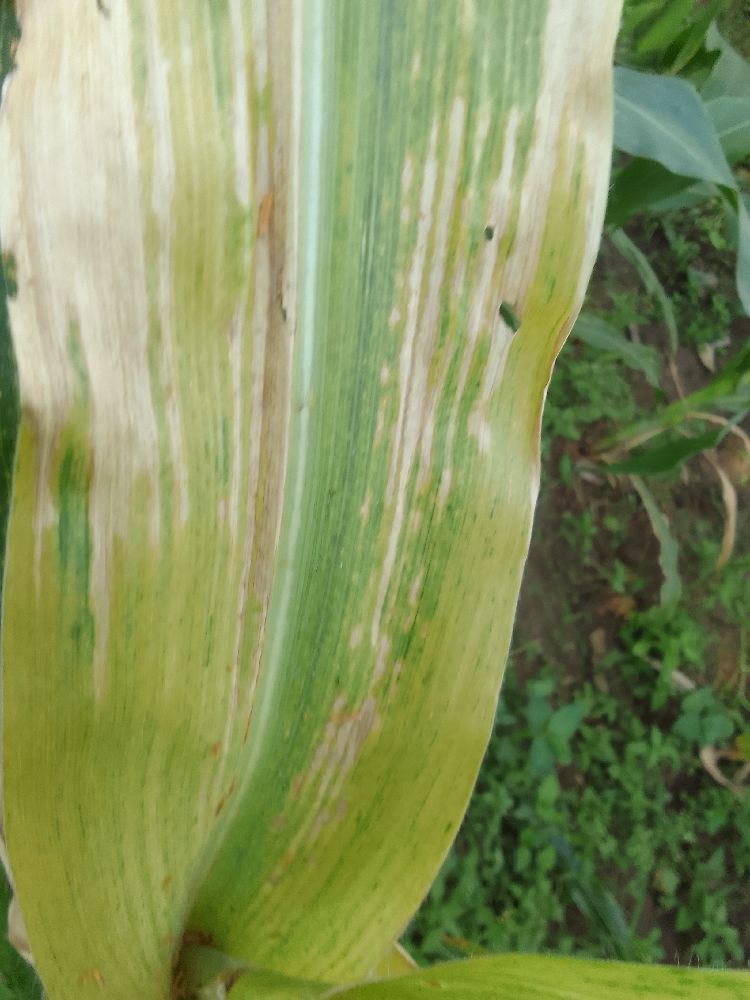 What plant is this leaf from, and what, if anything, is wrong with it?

maize, maize lethal necrosis
